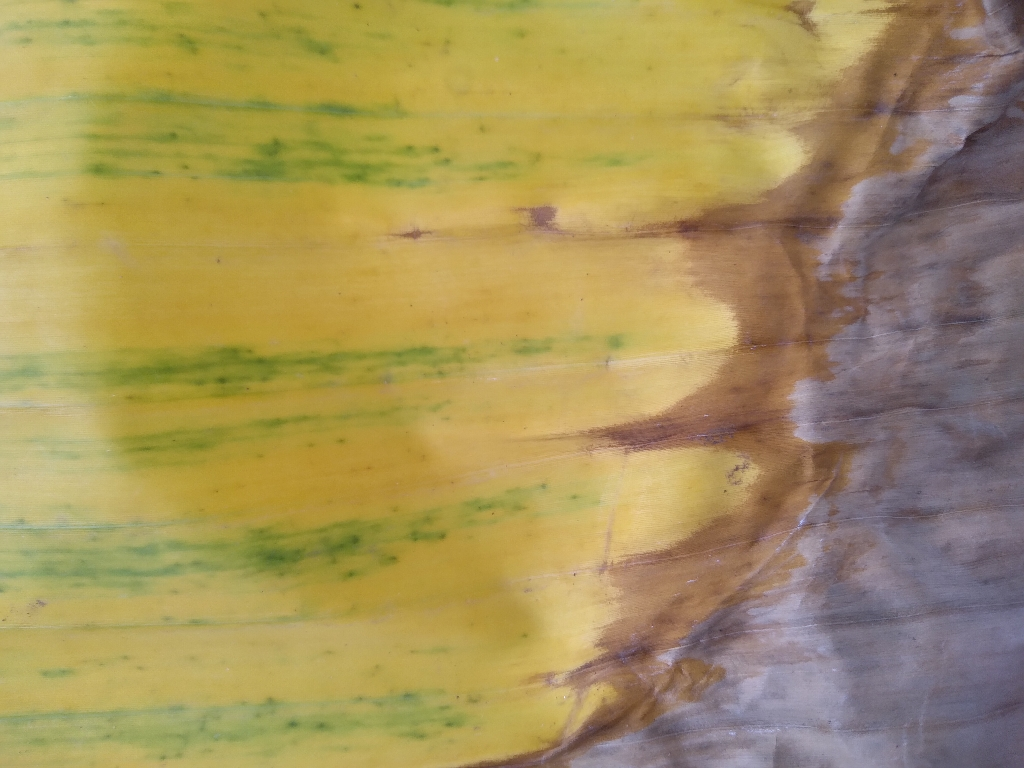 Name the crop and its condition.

banana, fusarium wilt race 1
